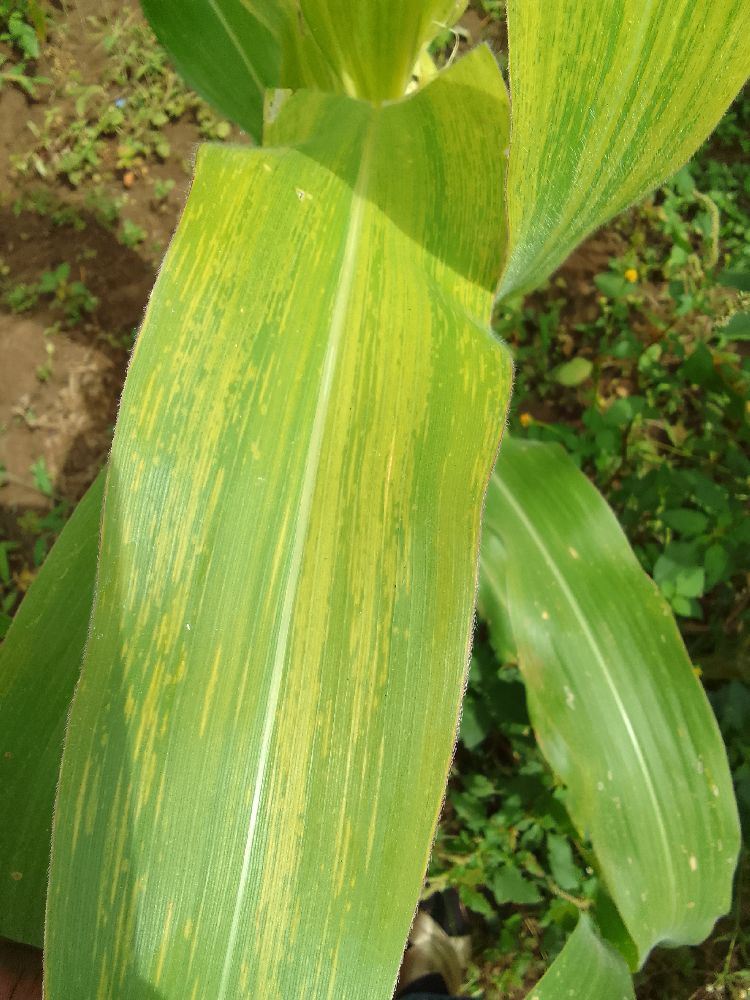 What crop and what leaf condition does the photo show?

maize, maize lethal necrosis
